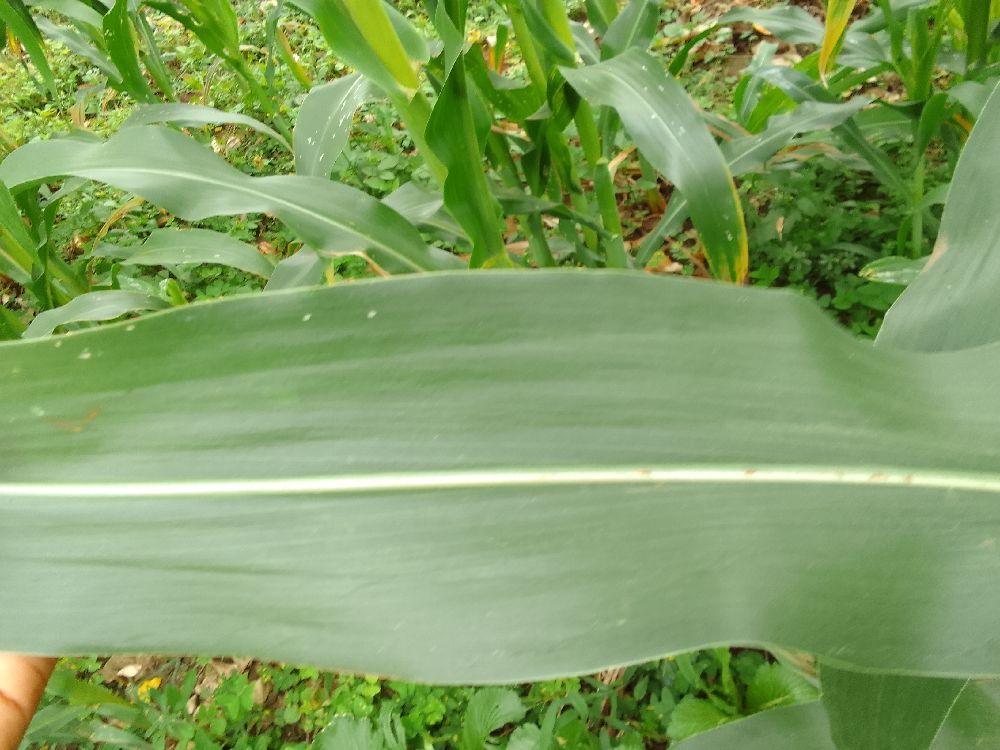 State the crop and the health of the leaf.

maize, healthy
